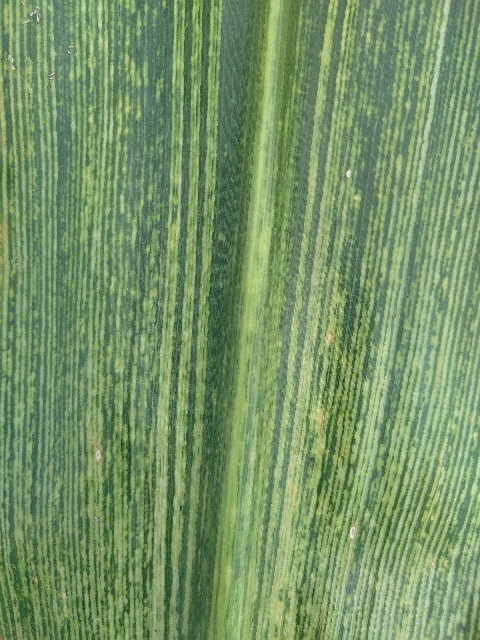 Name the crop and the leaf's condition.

maize, maize streak virus
